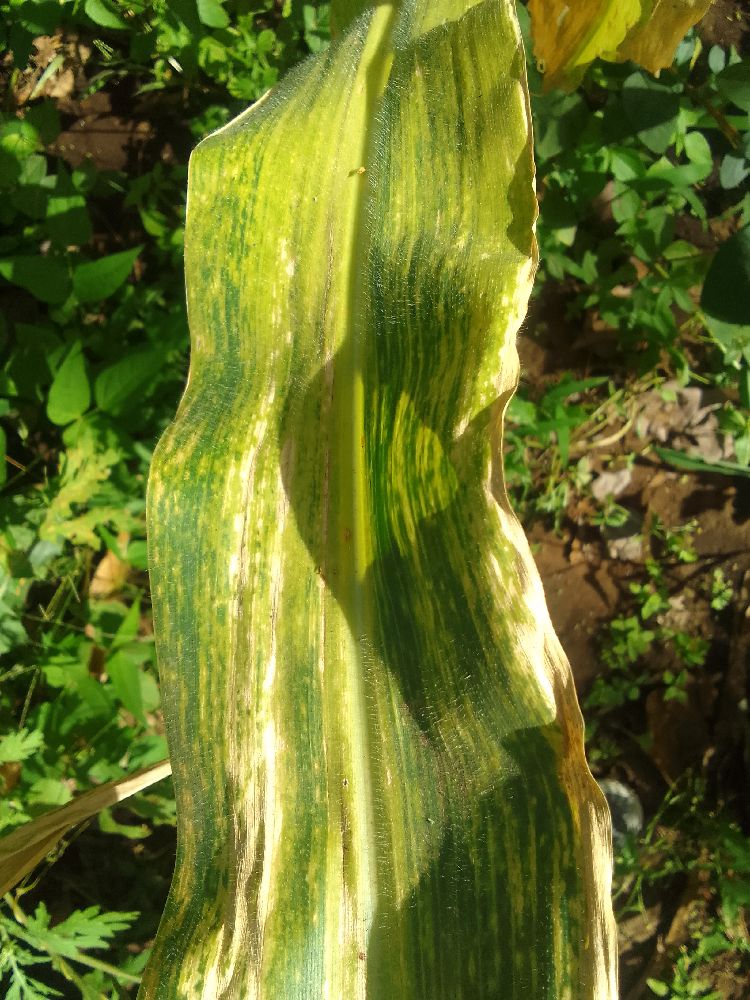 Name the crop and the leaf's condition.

maize, maize lethal necrosis
